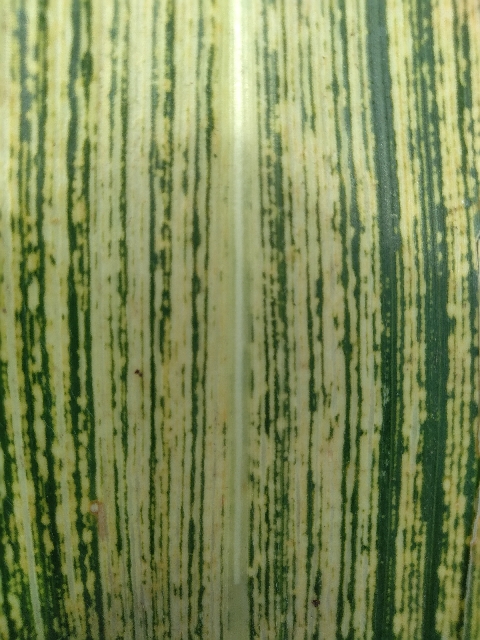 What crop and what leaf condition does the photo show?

maize, maize streak virus
